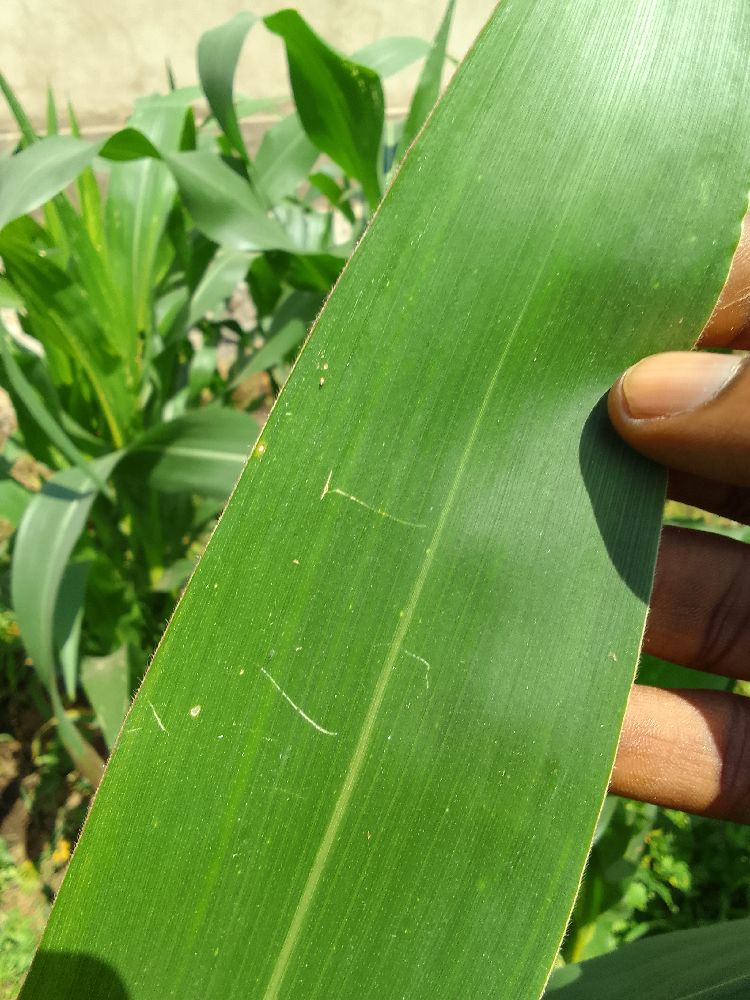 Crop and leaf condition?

maize, healthy
